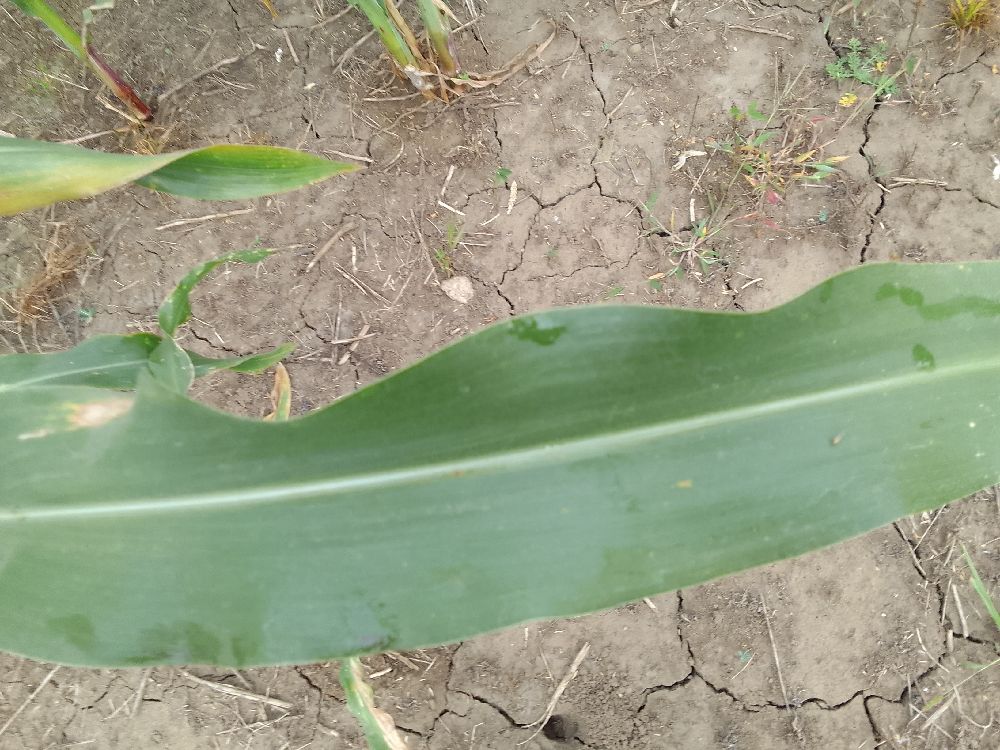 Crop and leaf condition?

maize, healthy
